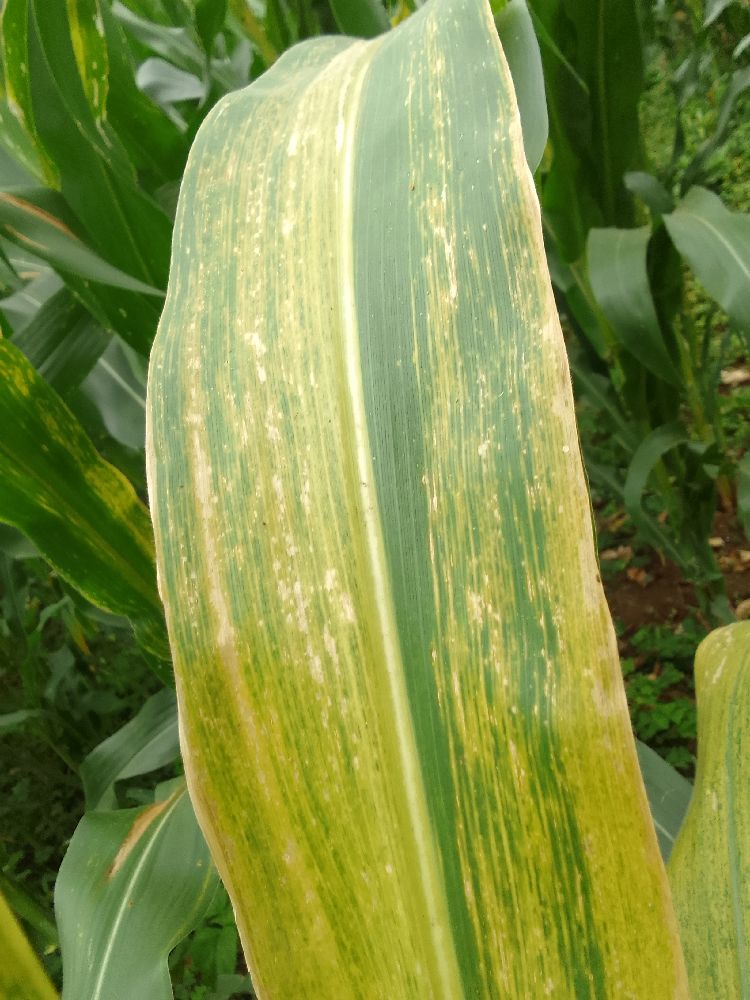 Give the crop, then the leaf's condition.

maize, maize lethal necrosis
